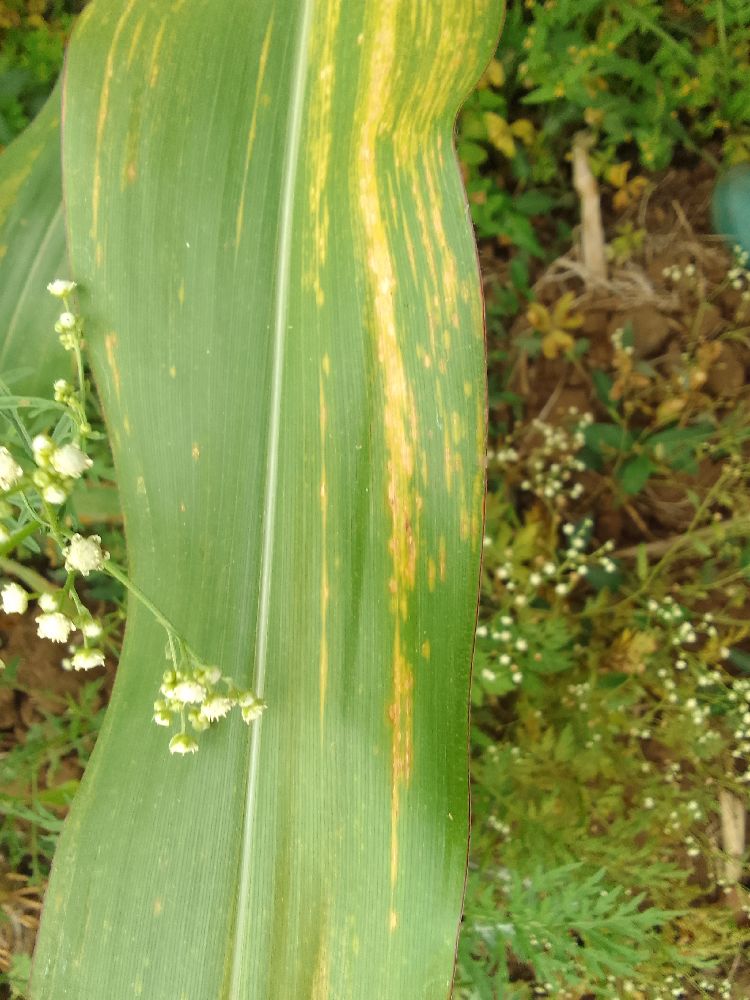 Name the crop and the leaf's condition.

maize, maize lethal necrosis
